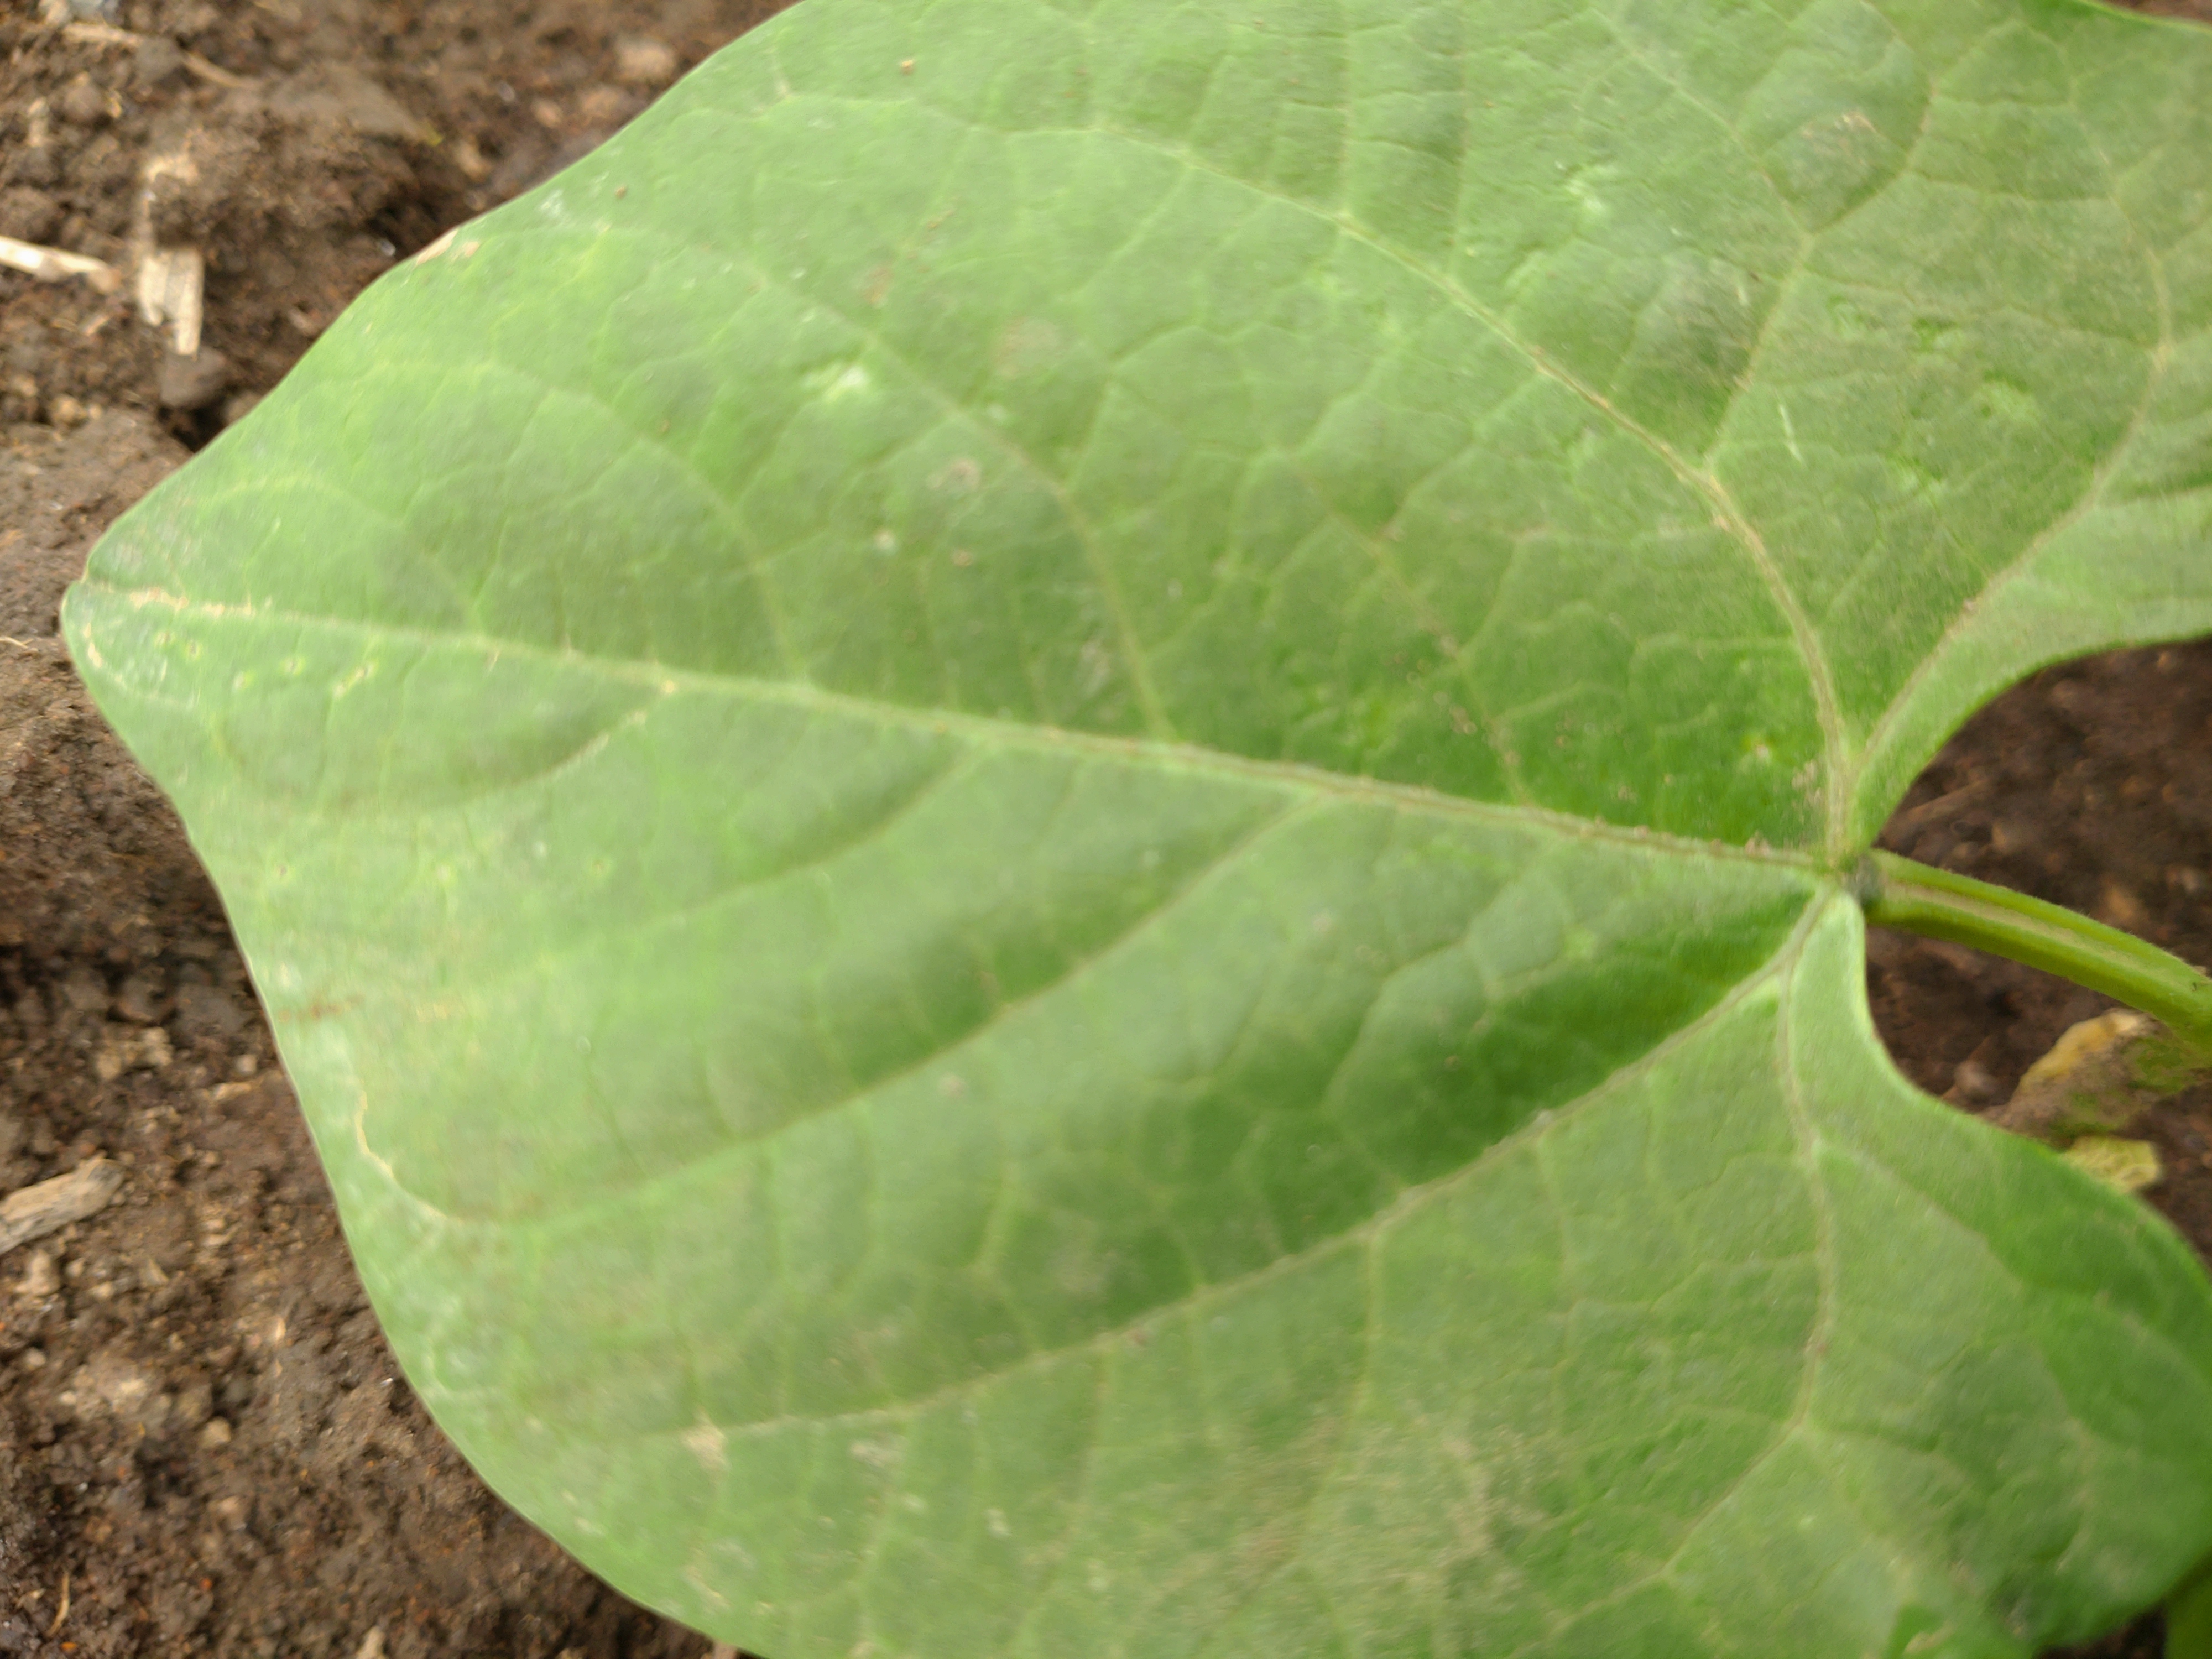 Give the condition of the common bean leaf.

healthy
